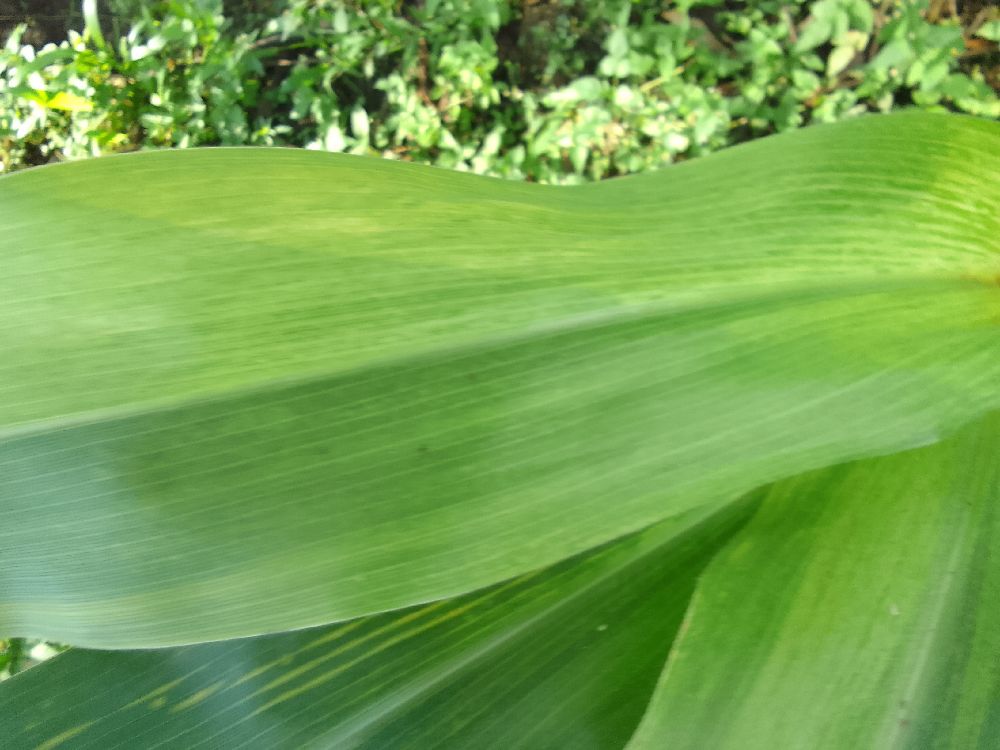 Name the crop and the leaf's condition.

maize, maize lethal necrosis
